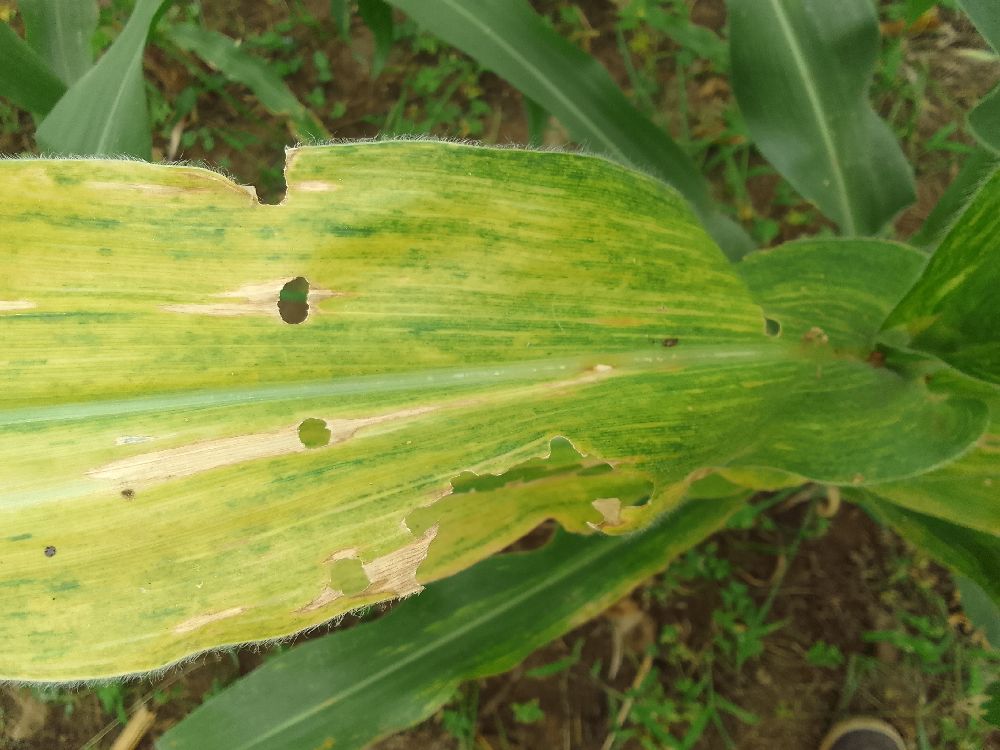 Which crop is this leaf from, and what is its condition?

maize, maize lethal necrosis
